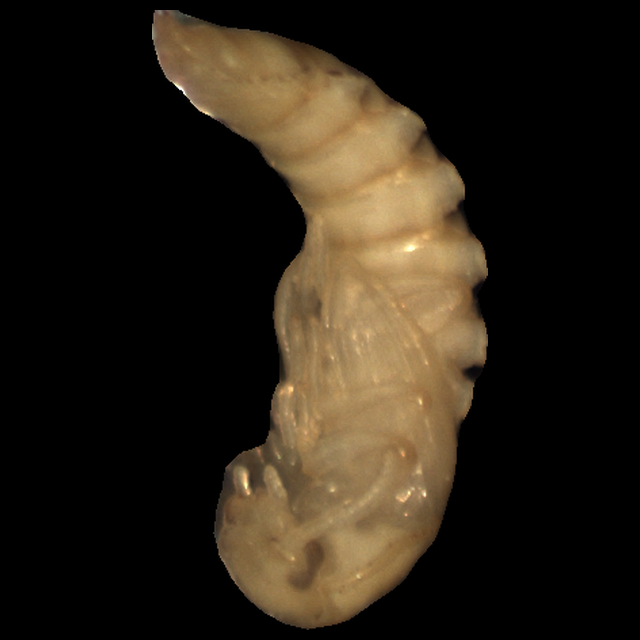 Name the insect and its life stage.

mealworm pupa
